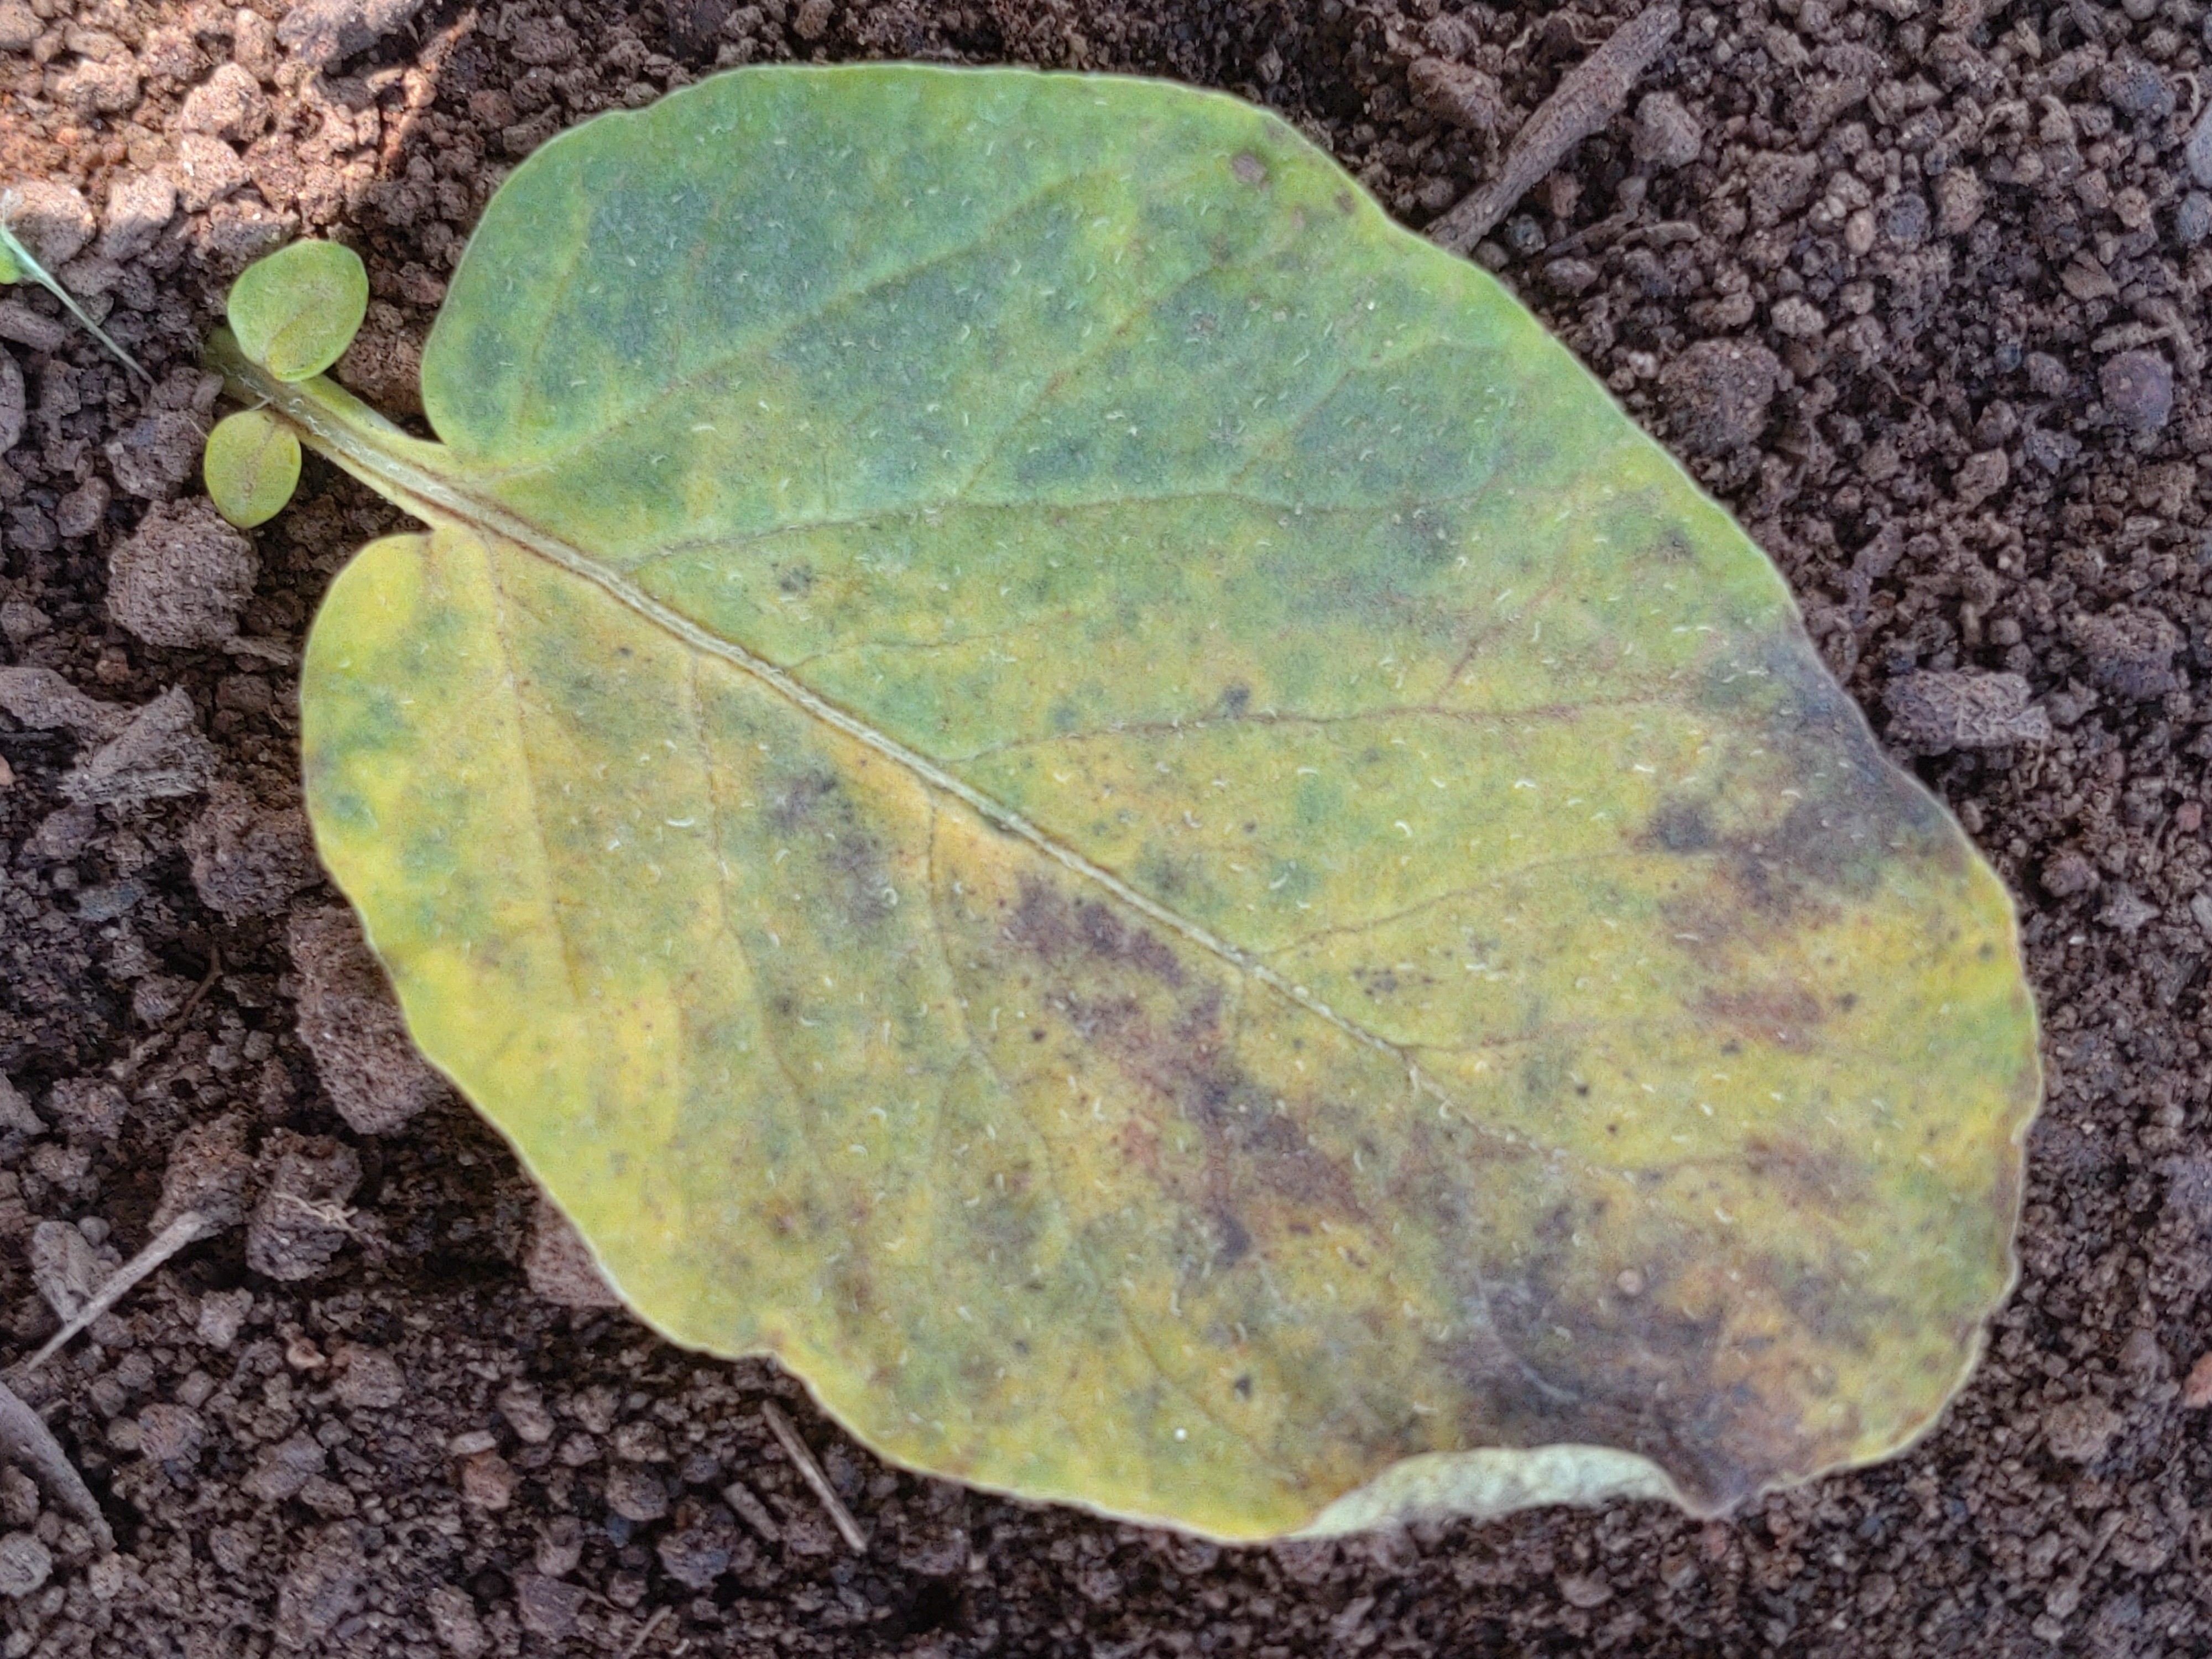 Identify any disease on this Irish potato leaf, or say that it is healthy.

late blight
